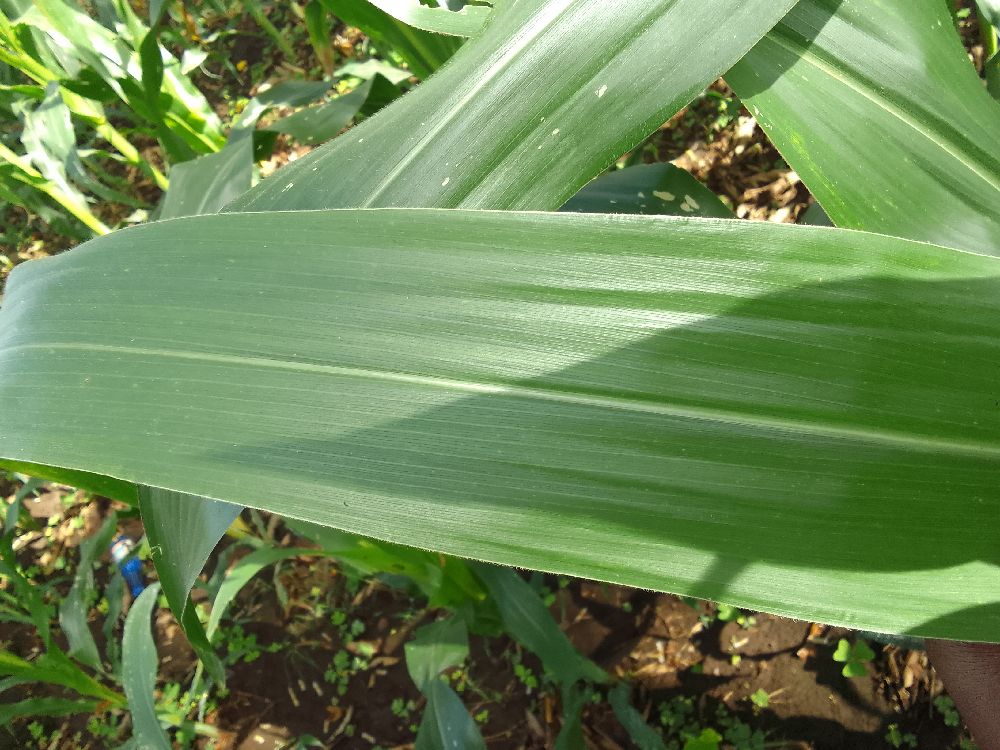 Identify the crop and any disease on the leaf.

maize, healthy
